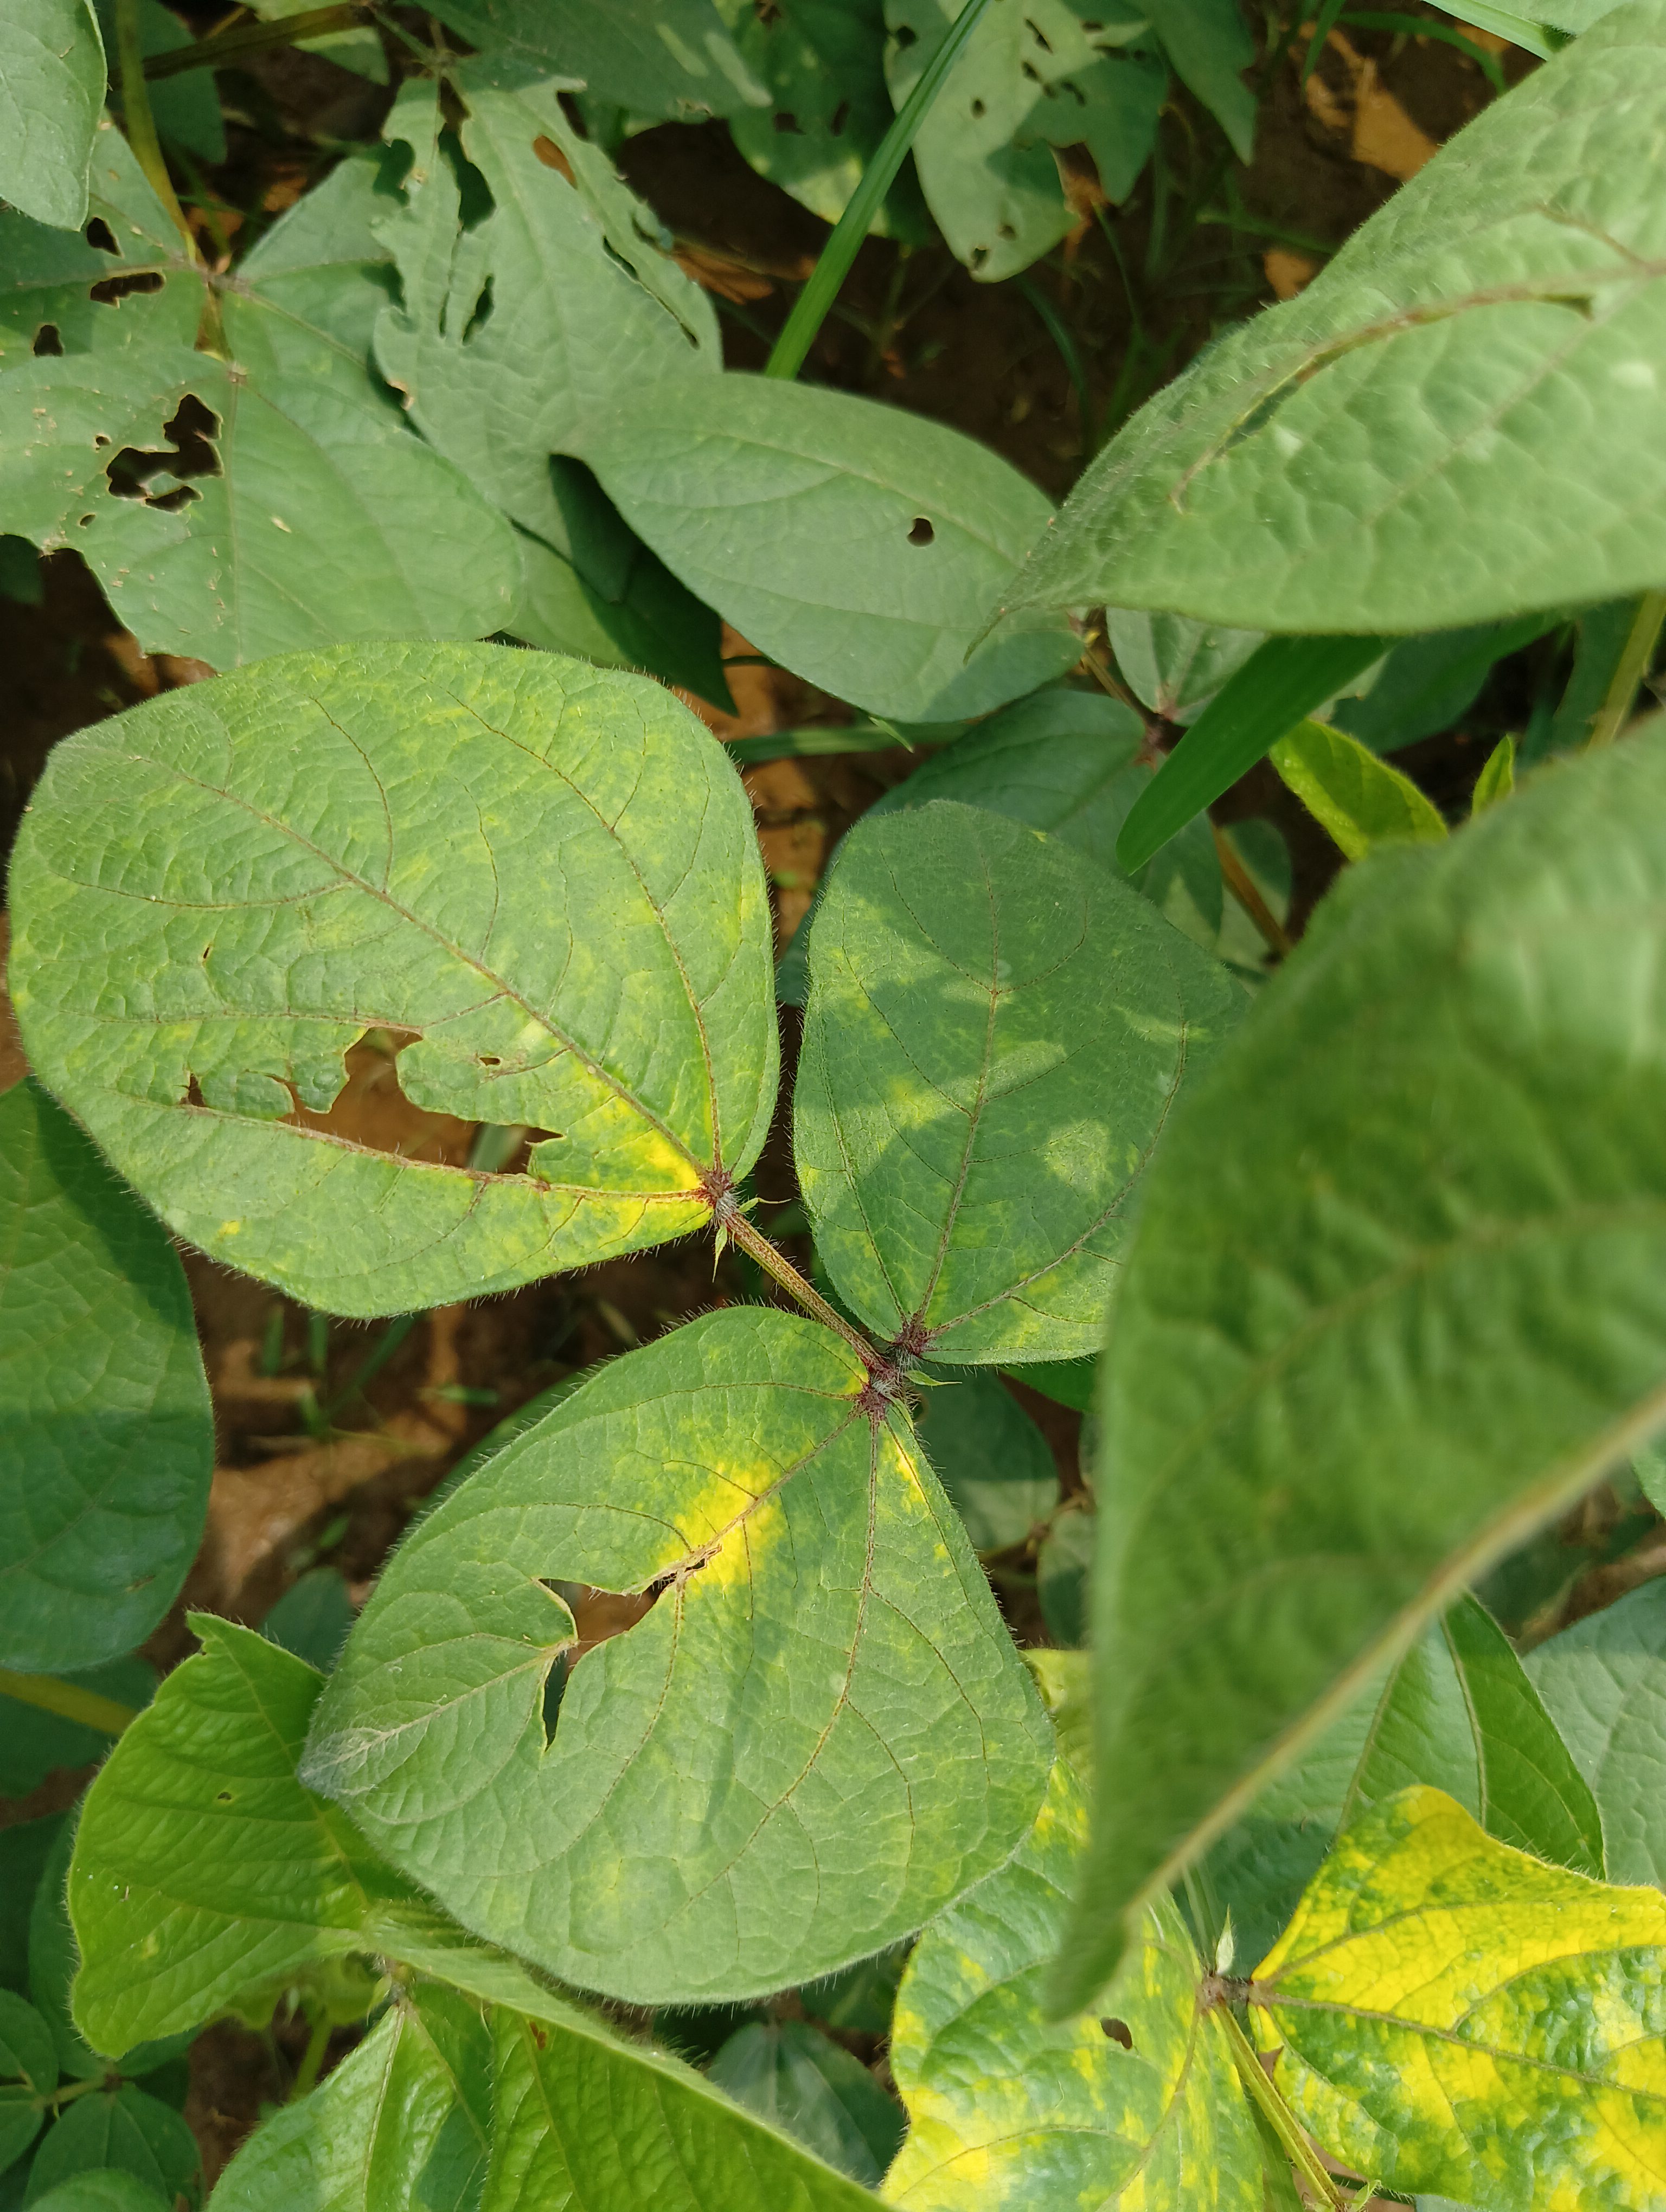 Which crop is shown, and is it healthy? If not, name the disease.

mungbean, yellow mosaic
